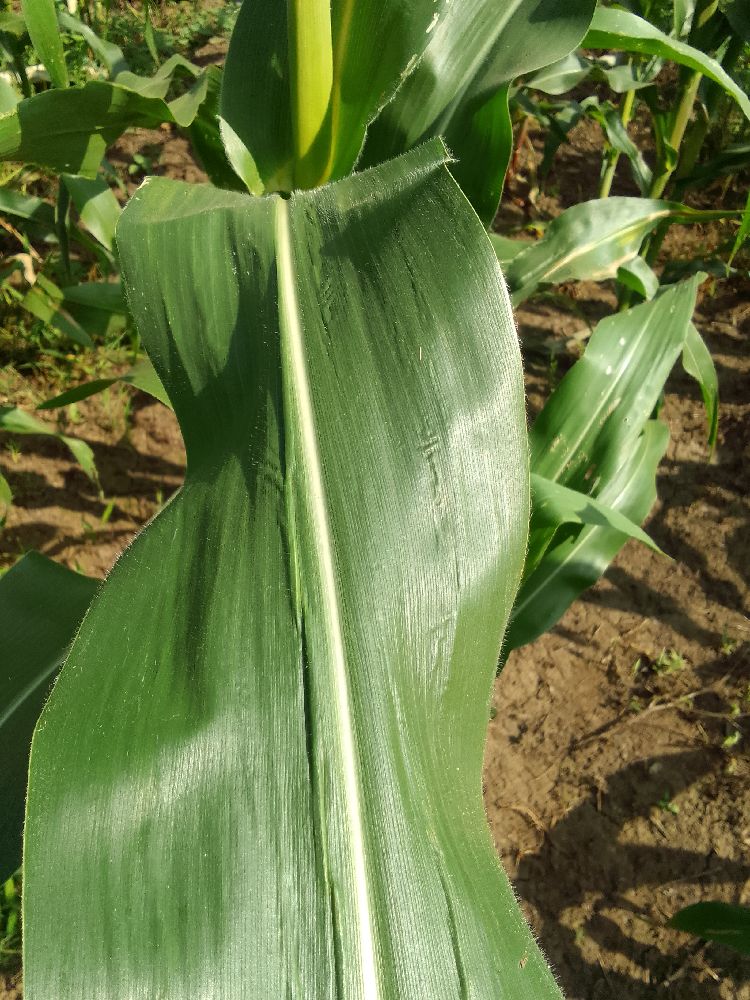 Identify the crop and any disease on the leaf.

maize, healthy
